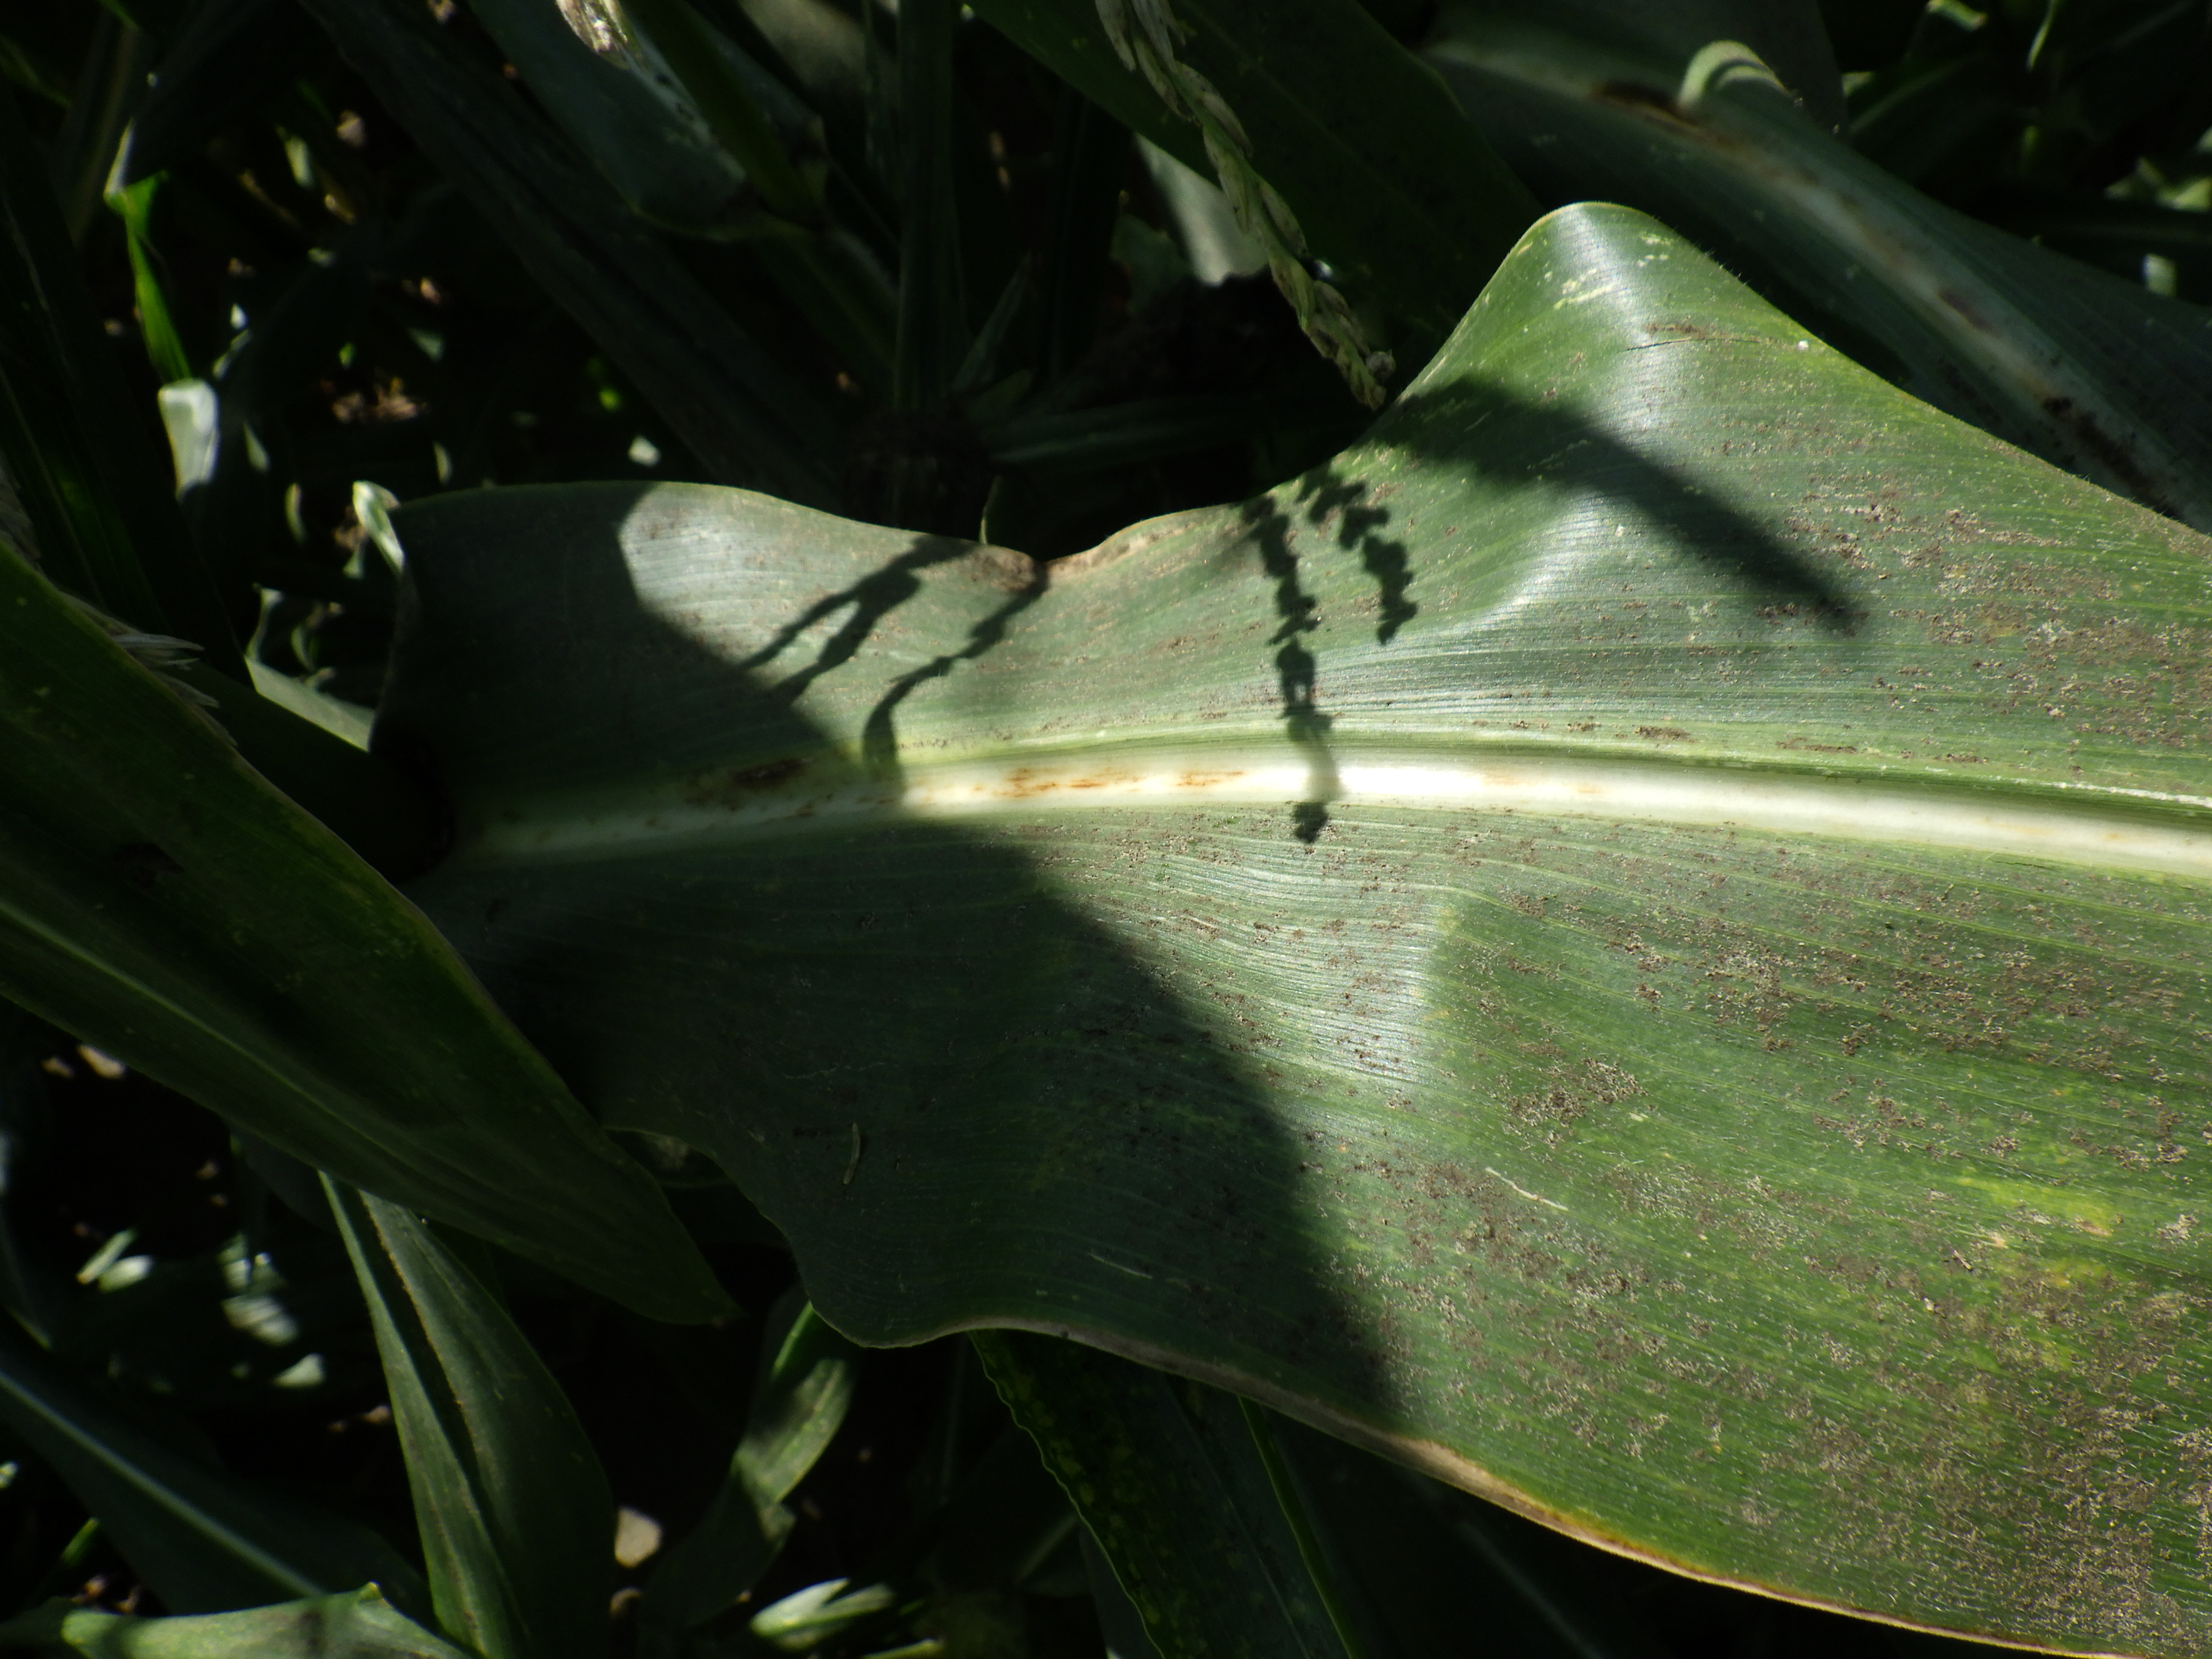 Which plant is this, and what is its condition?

corn, altica, cicadellidae
